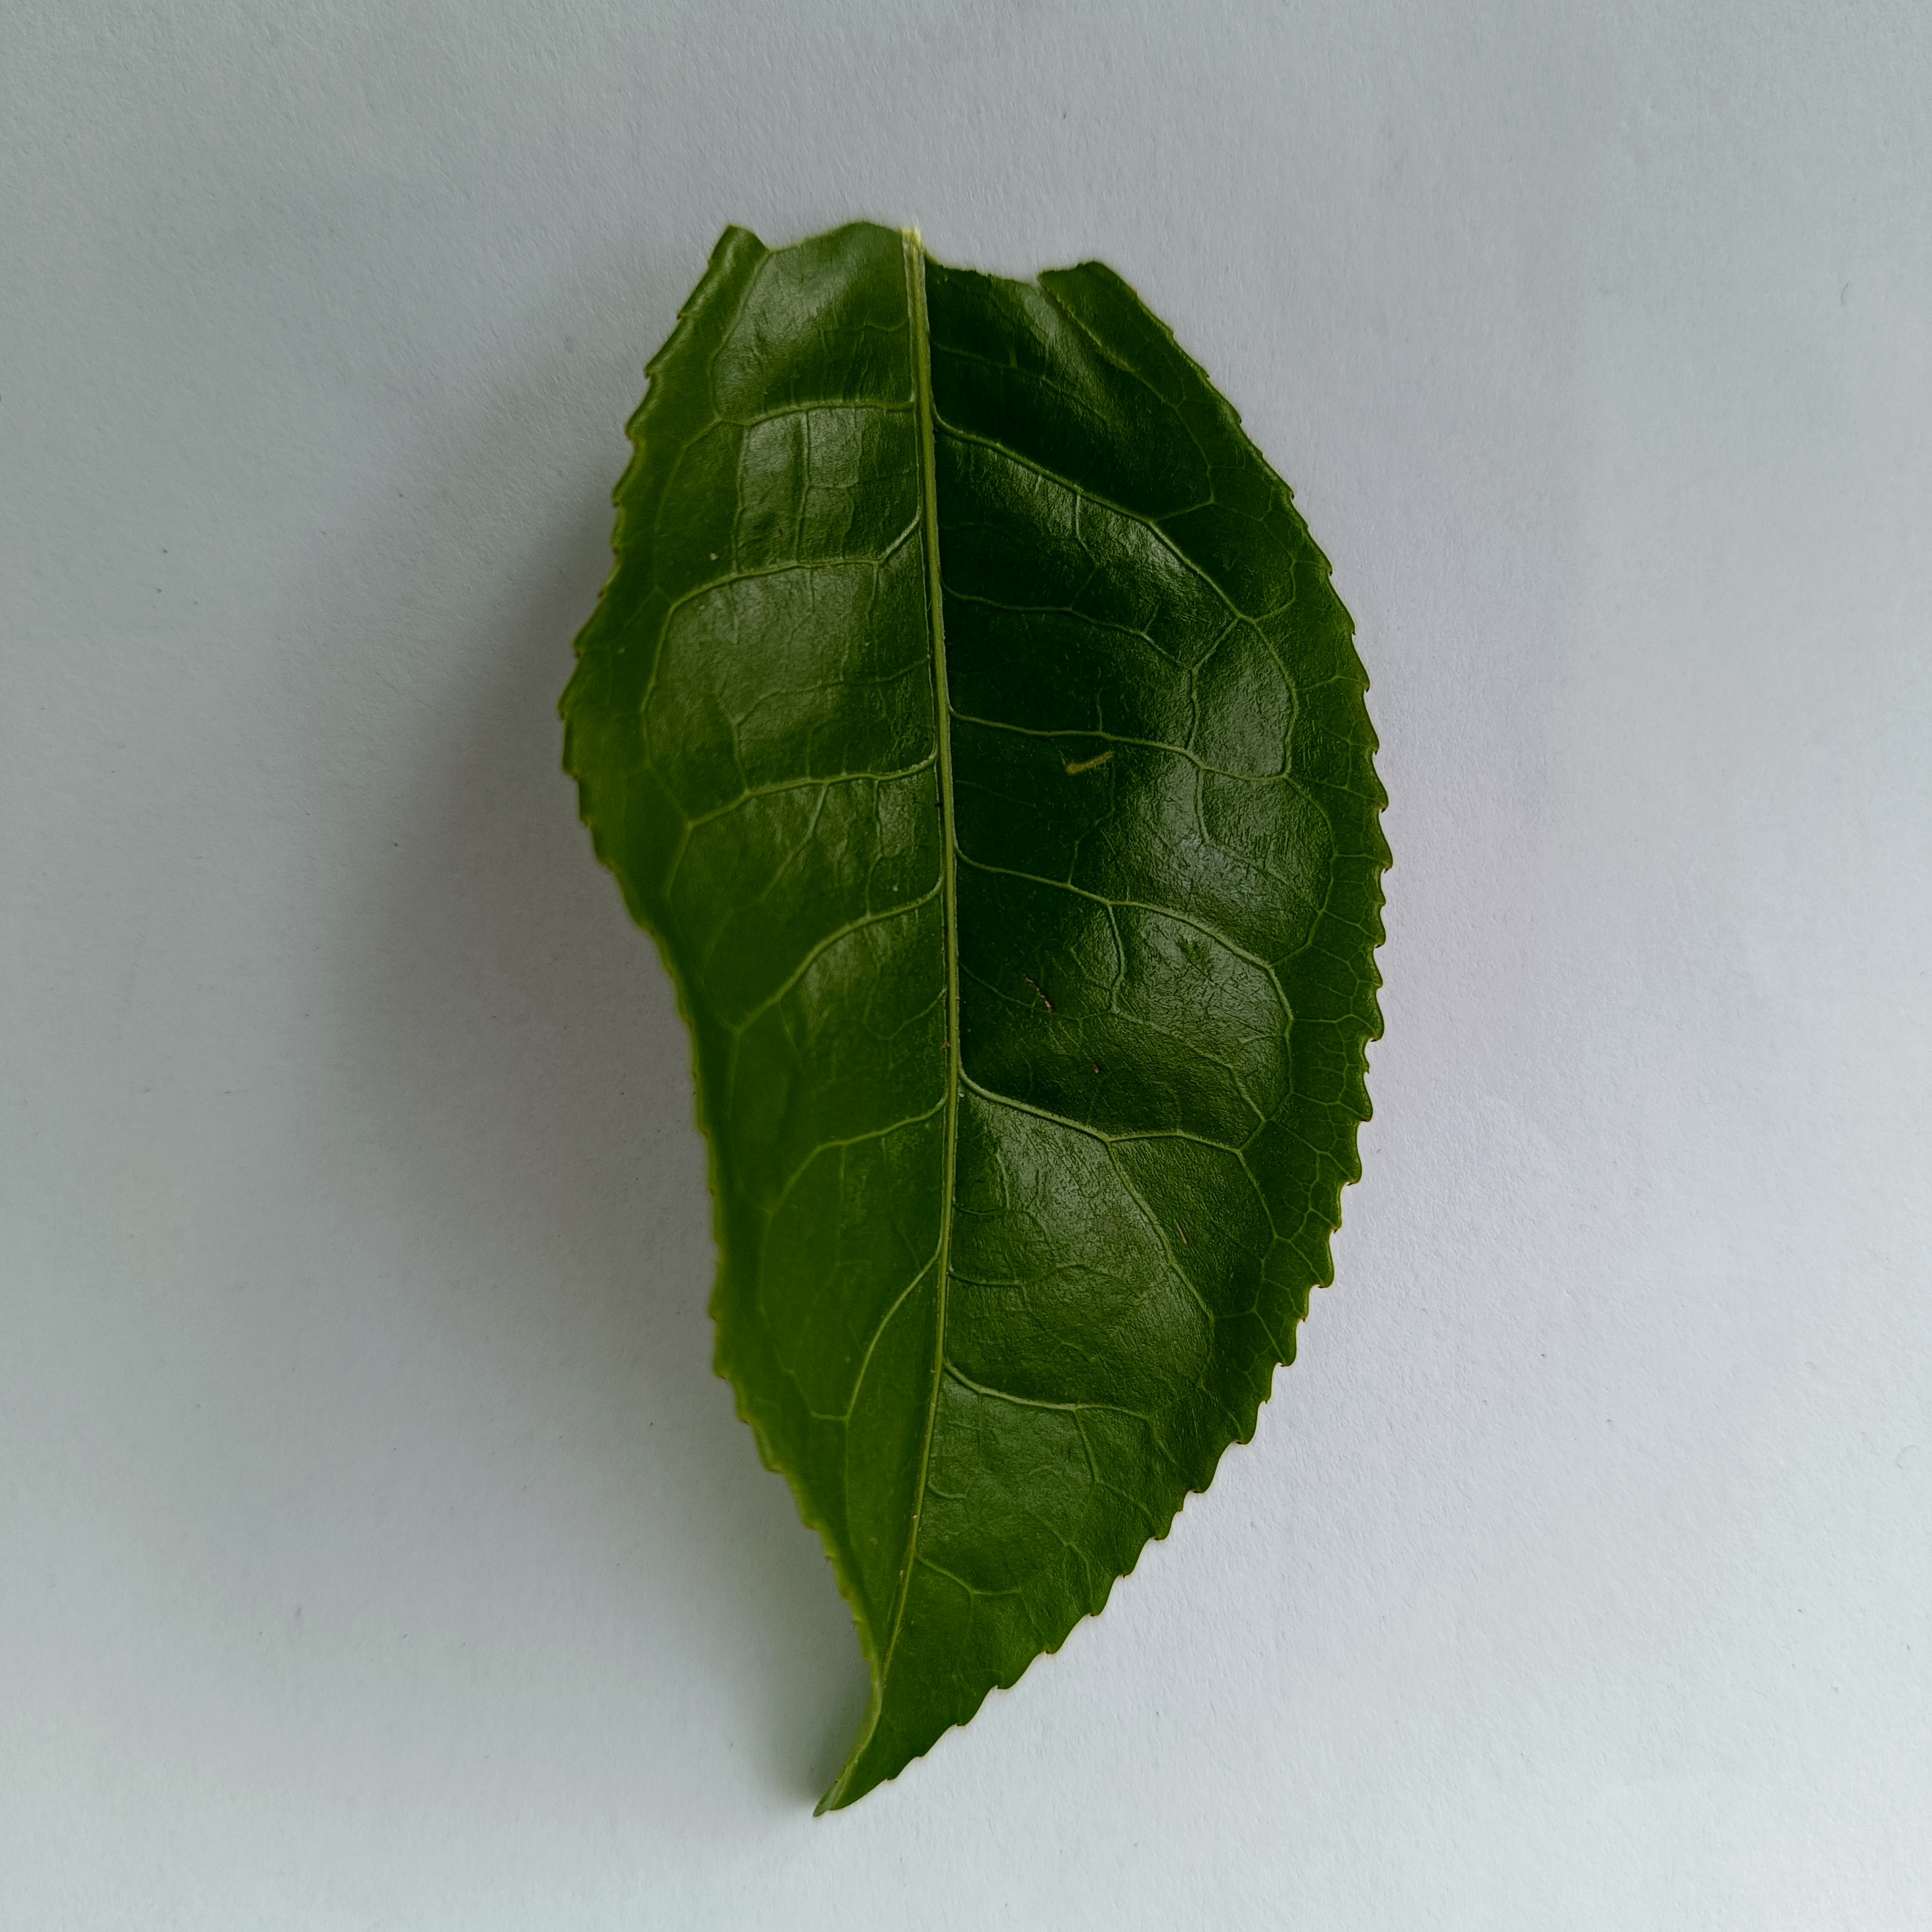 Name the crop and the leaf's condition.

tea, healthy
